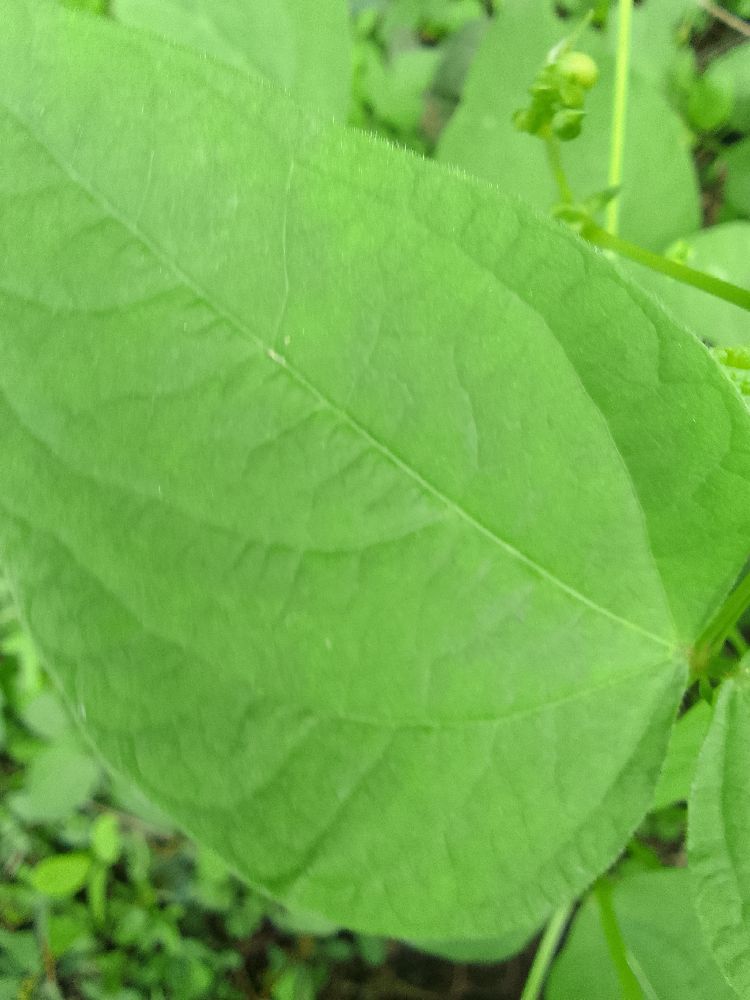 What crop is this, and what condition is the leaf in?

common bean, healthy
